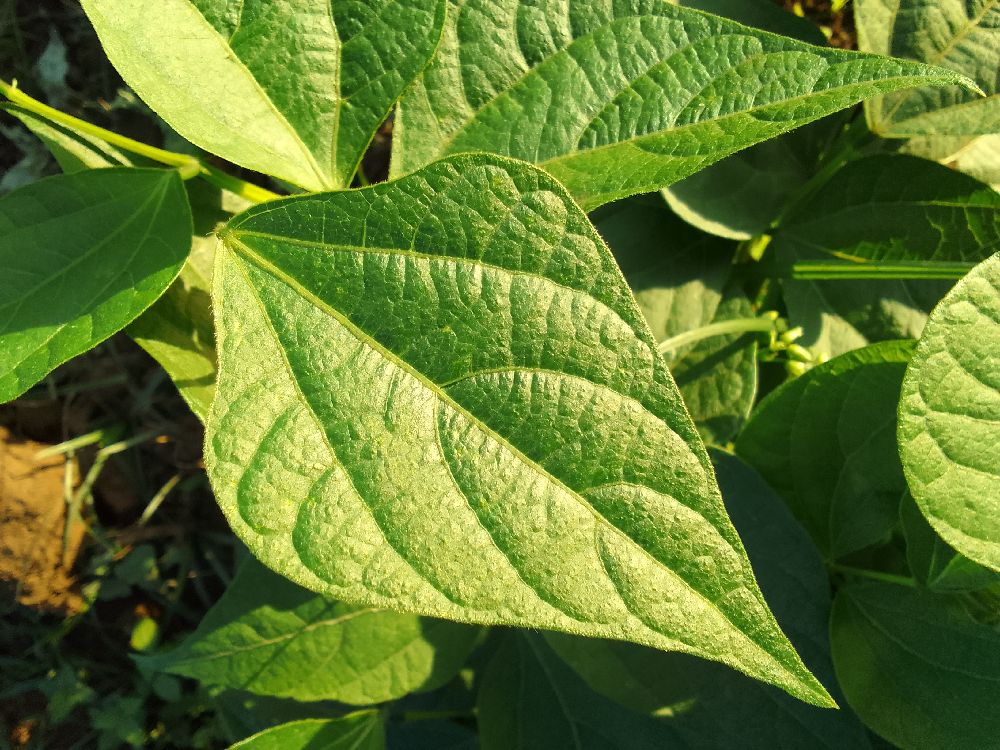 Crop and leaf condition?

common bean, healthy
